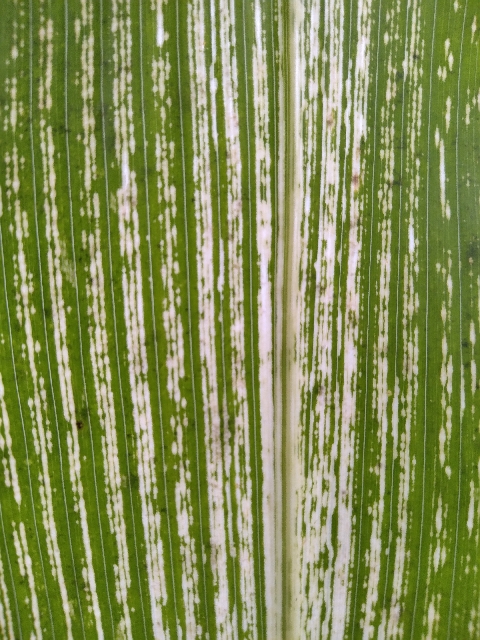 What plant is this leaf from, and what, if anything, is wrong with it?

maize, maize streak virus
